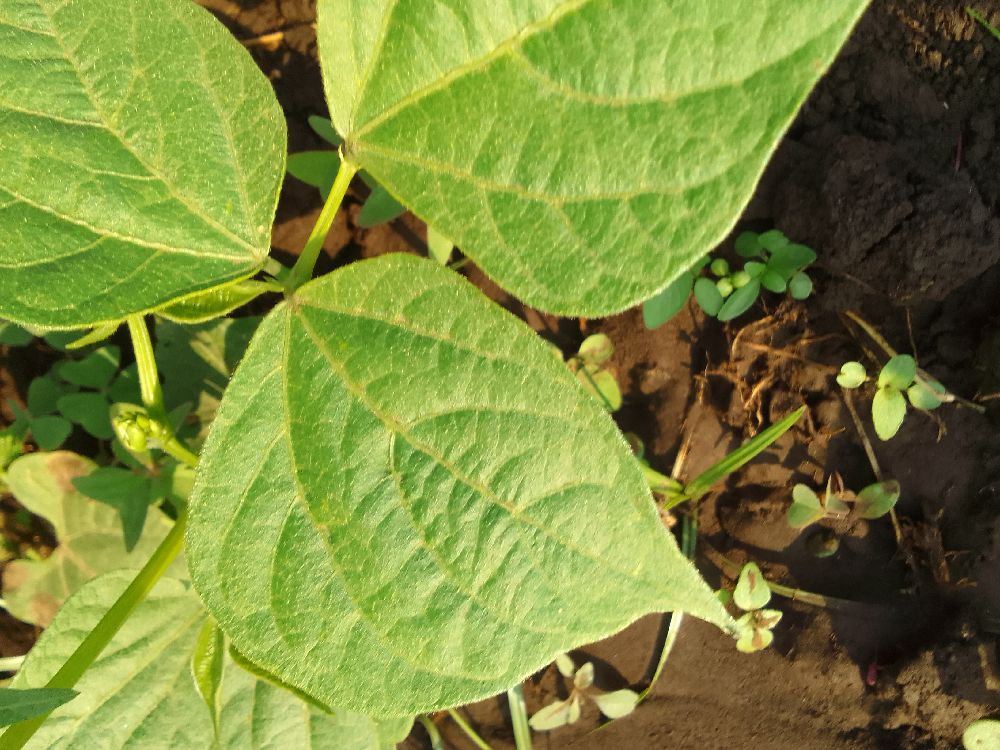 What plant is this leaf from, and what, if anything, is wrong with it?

common bean, healthy
